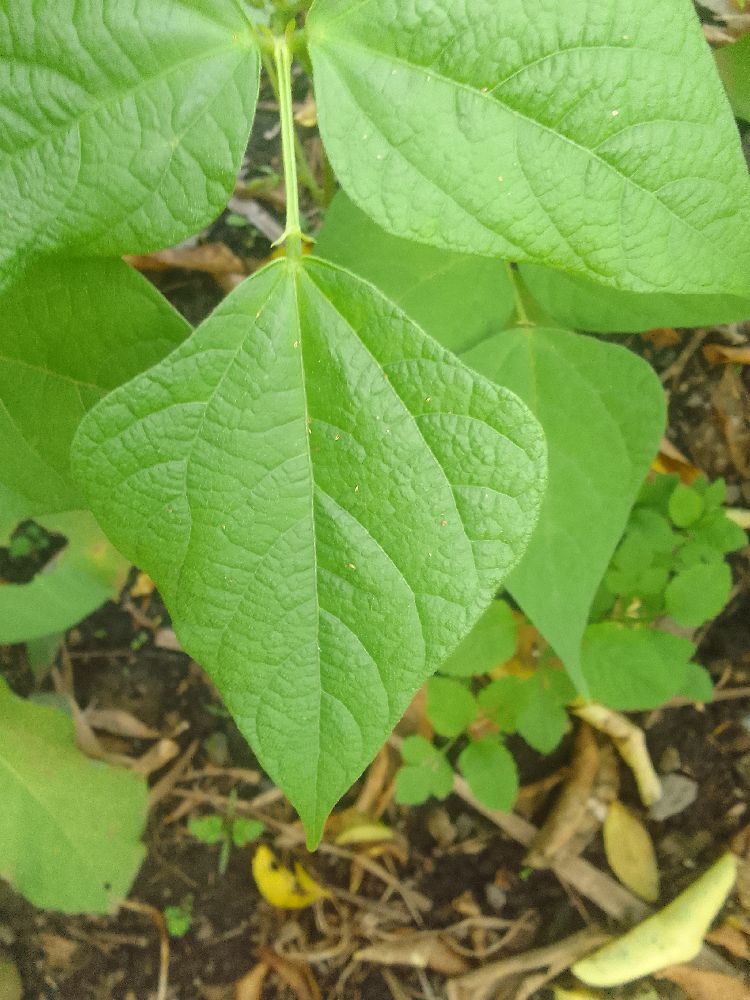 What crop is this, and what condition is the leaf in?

common bean, healthy
